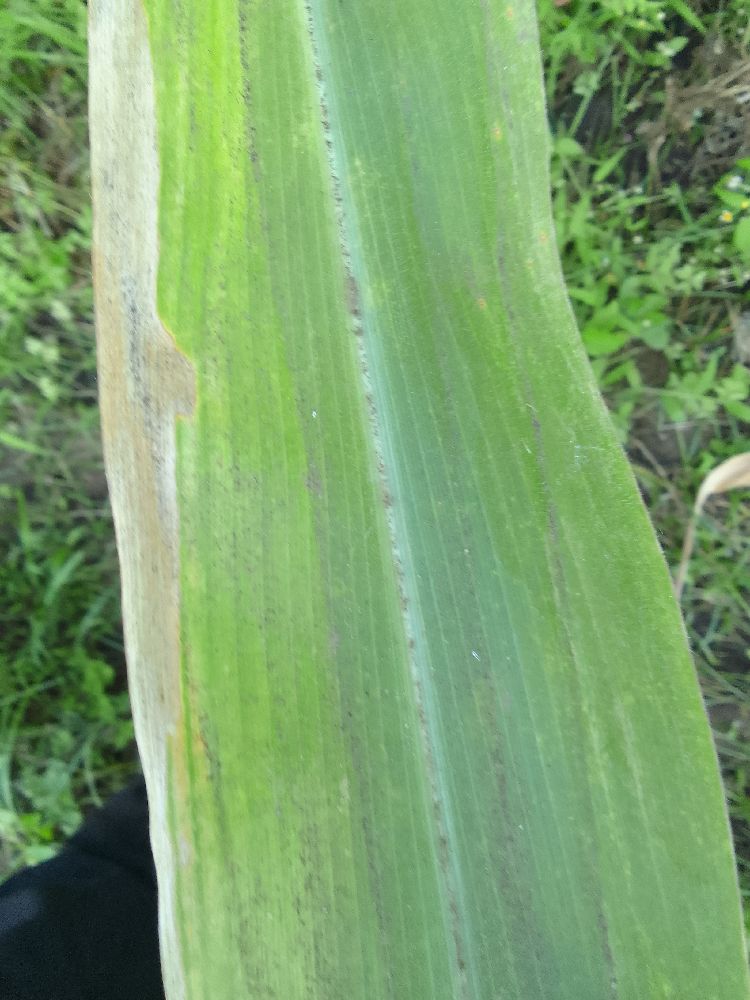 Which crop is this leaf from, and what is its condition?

maize, maize lethal necrosis
